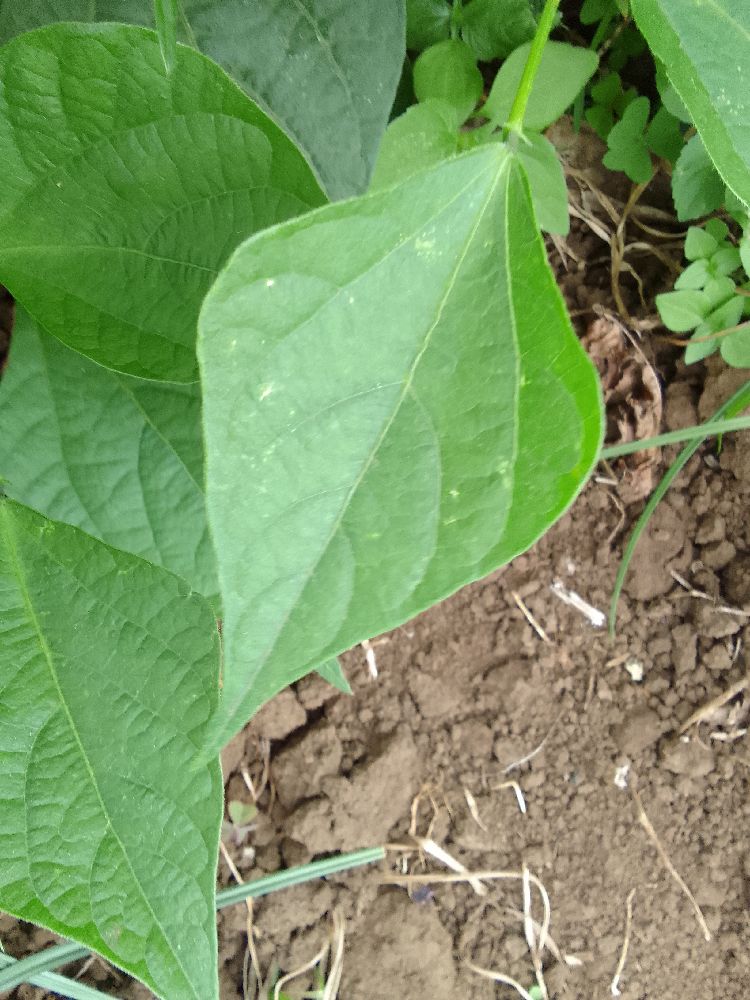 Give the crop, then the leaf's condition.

common bean, healthy
